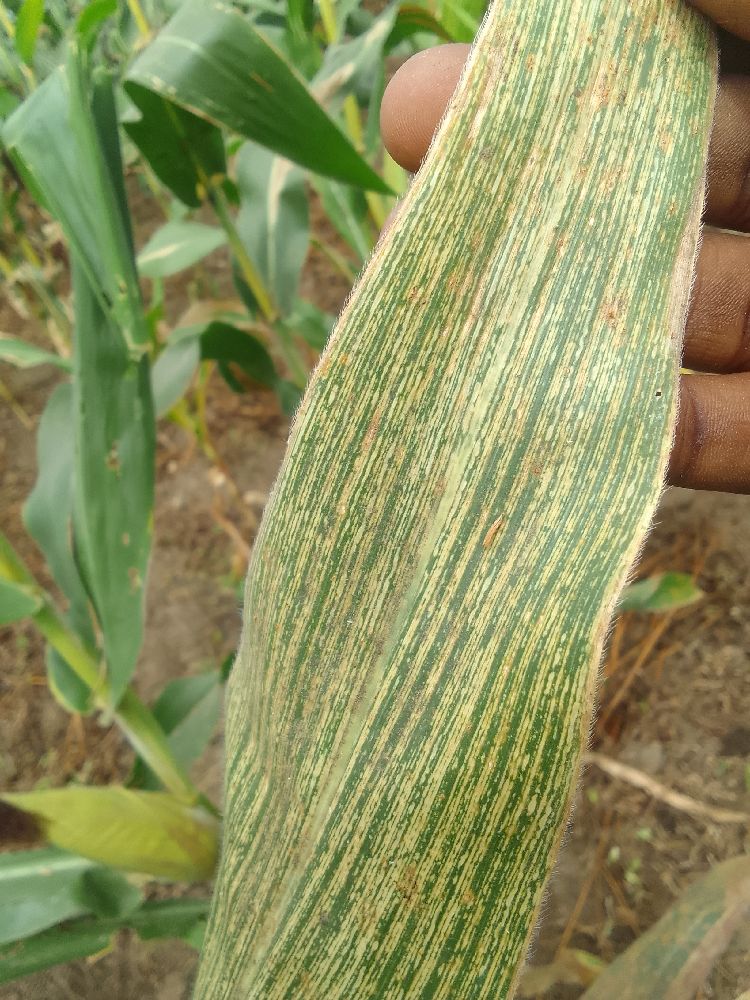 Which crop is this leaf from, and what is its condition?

maize, maize streak virus
